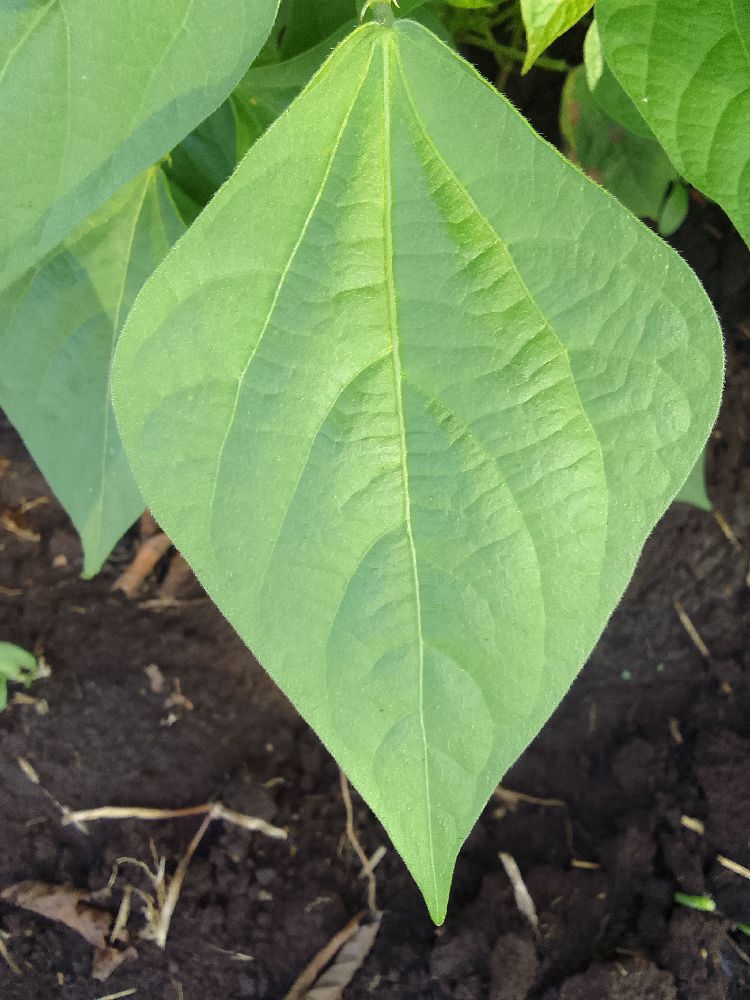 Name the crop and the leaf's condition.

common bean, healthy
